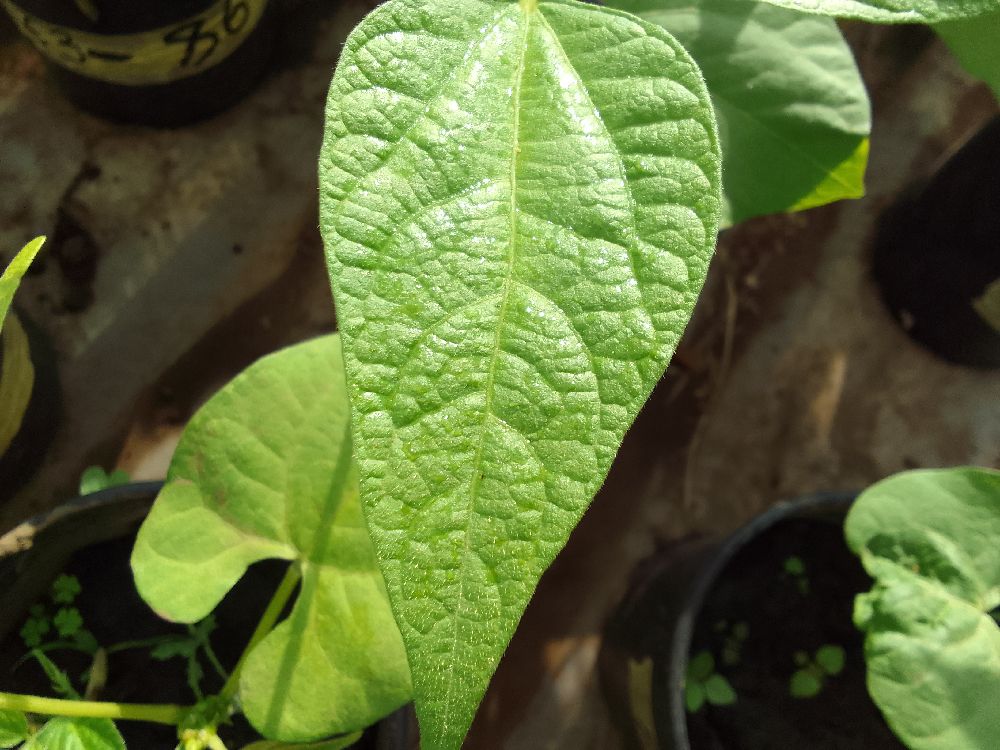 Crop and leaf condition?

common bean, healthy
